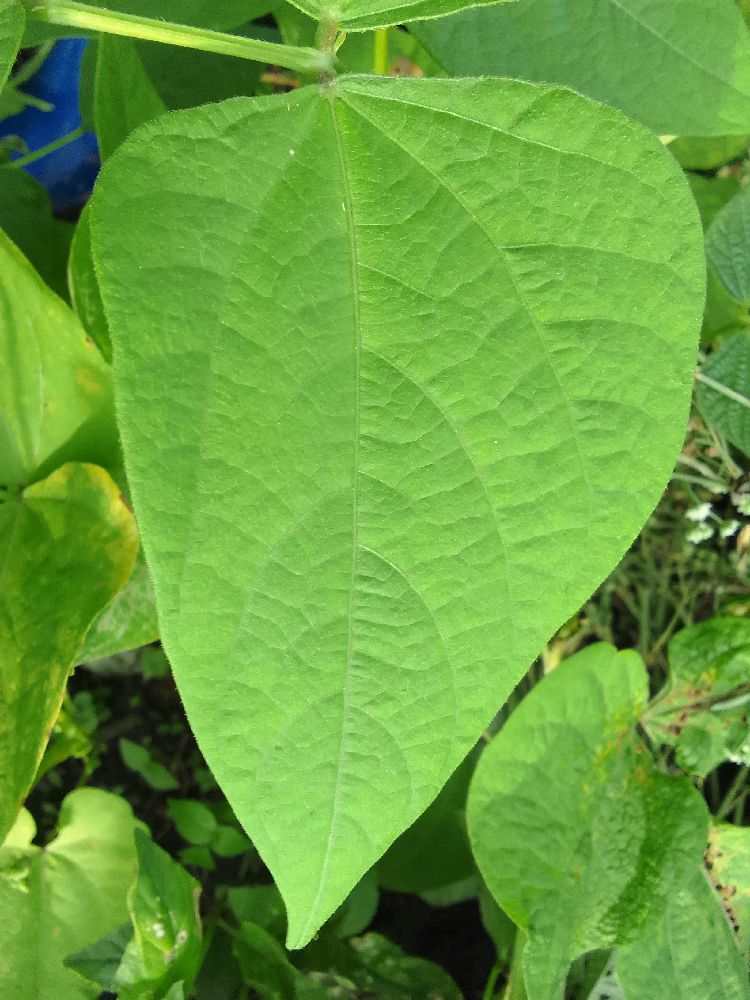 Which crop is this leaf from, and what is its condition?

common bean, healthy
